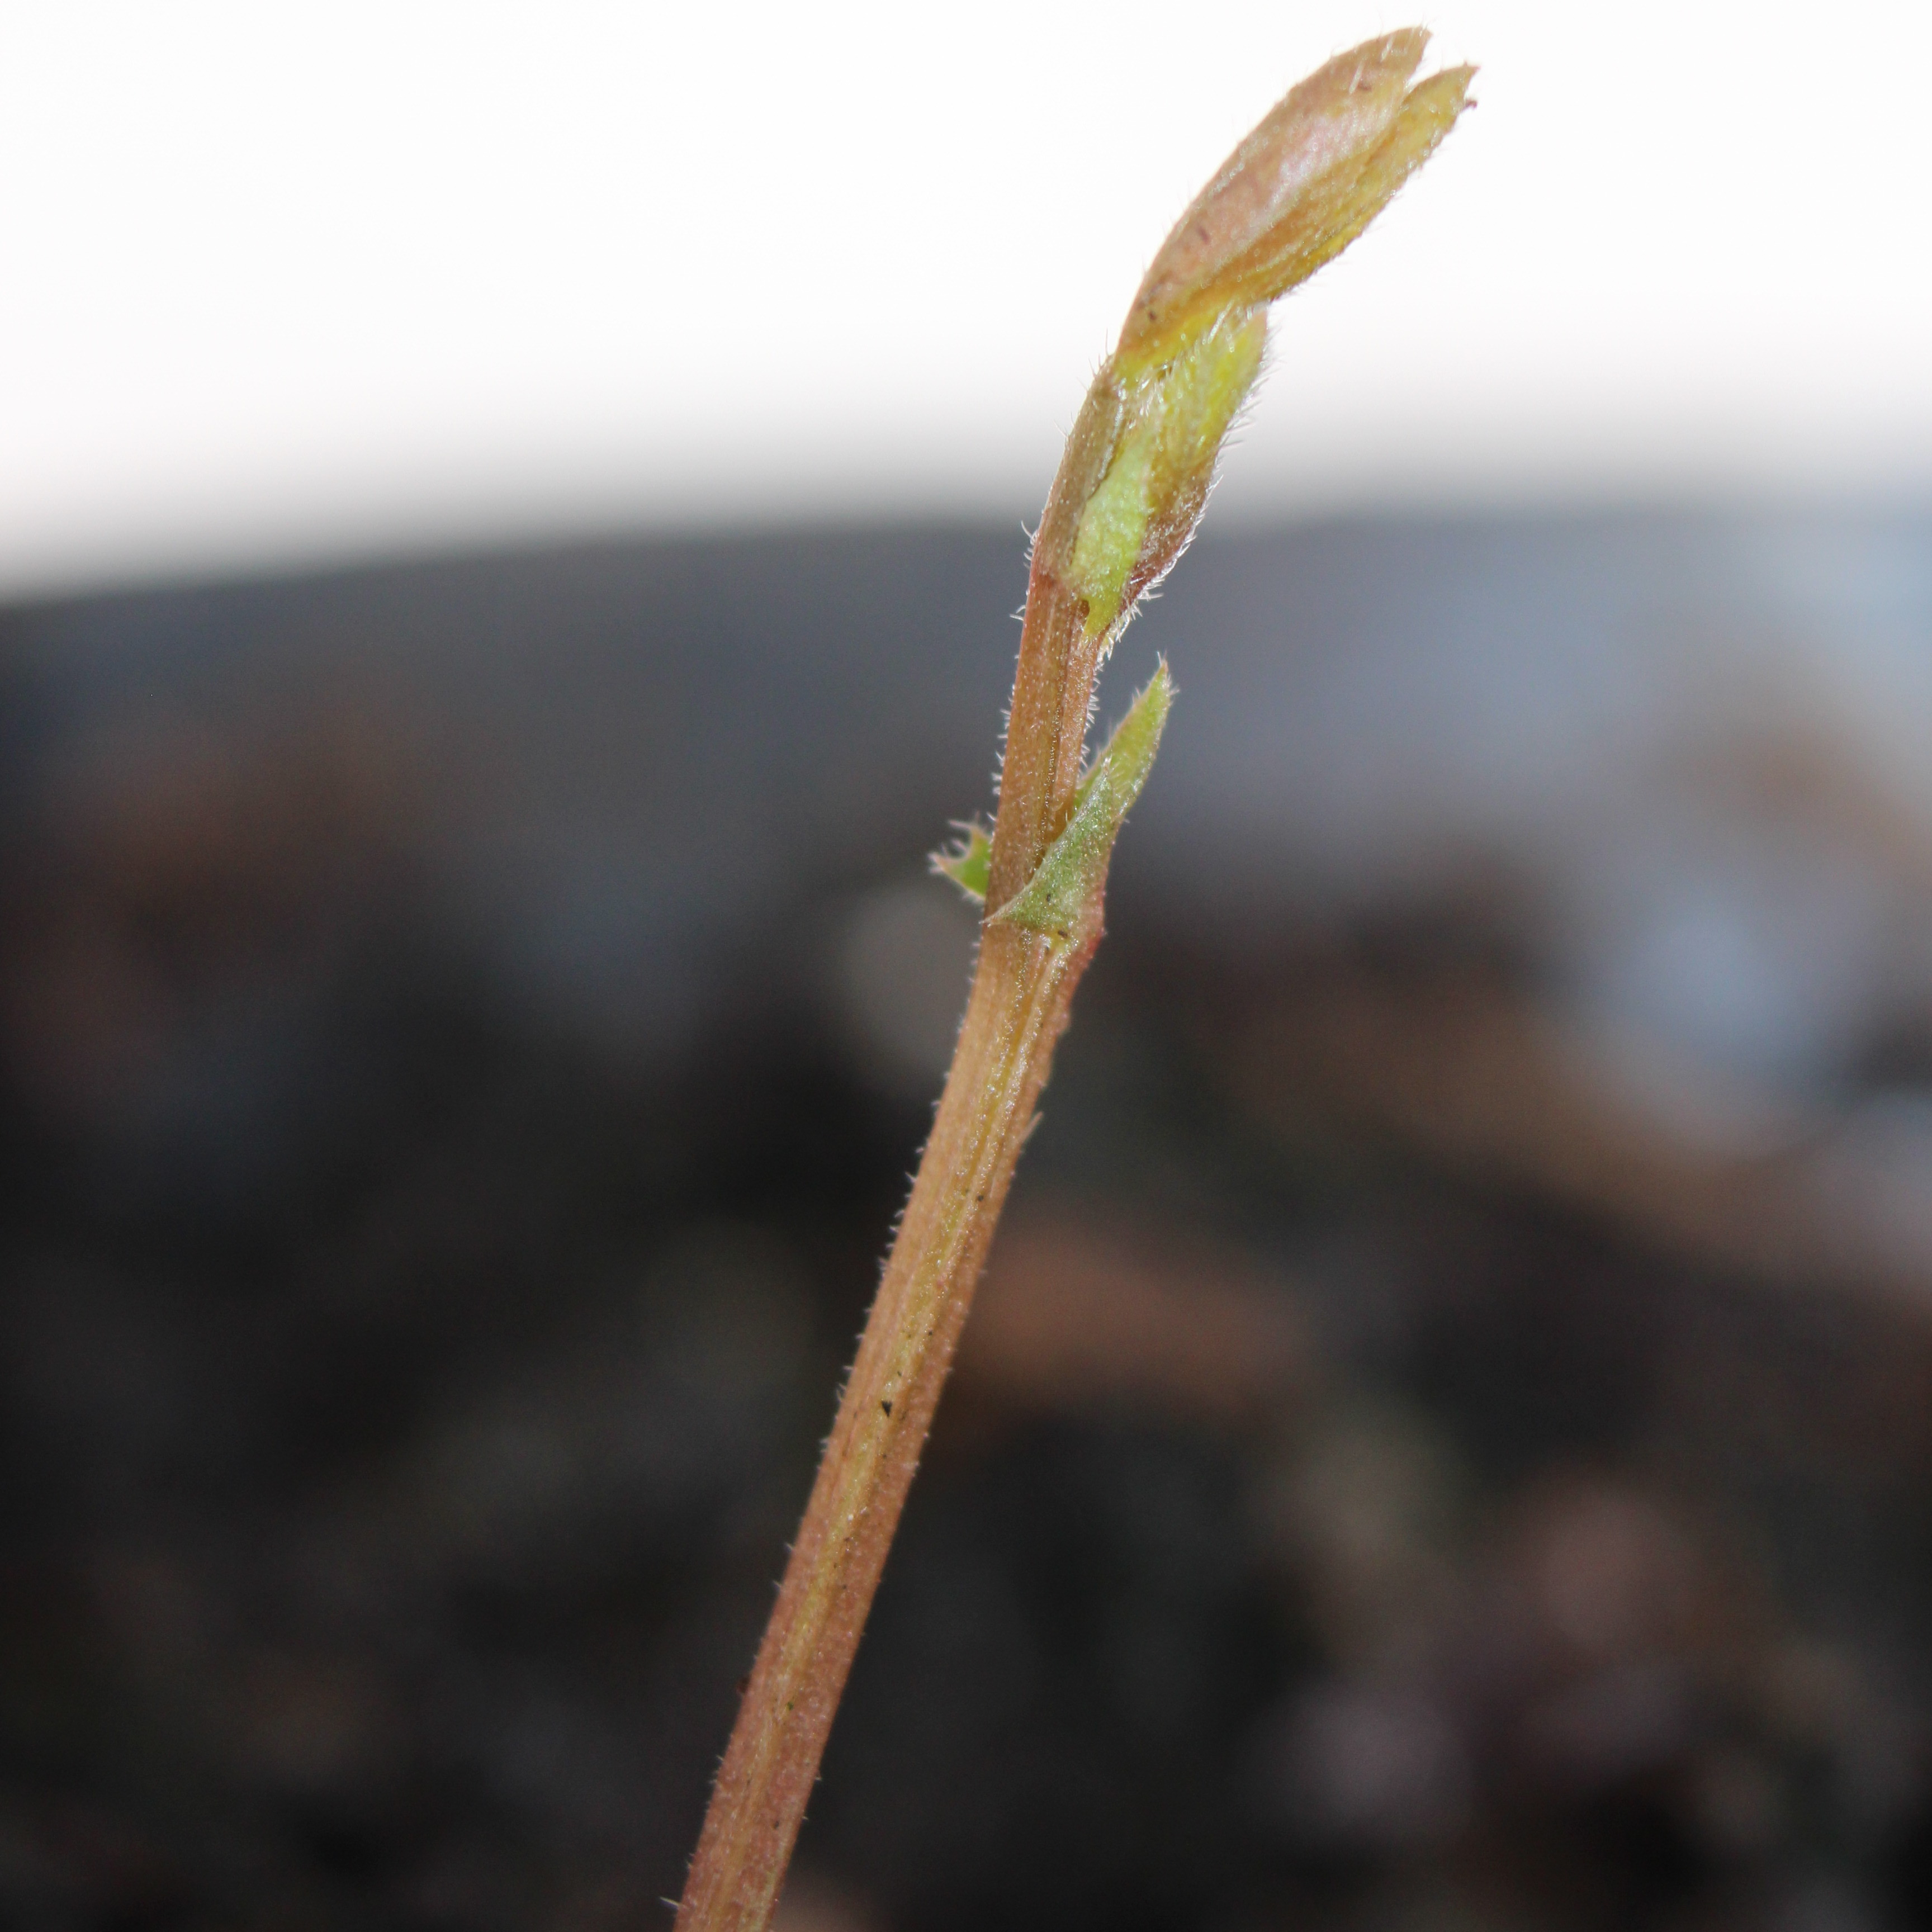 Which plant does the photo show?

Vicia sativa
